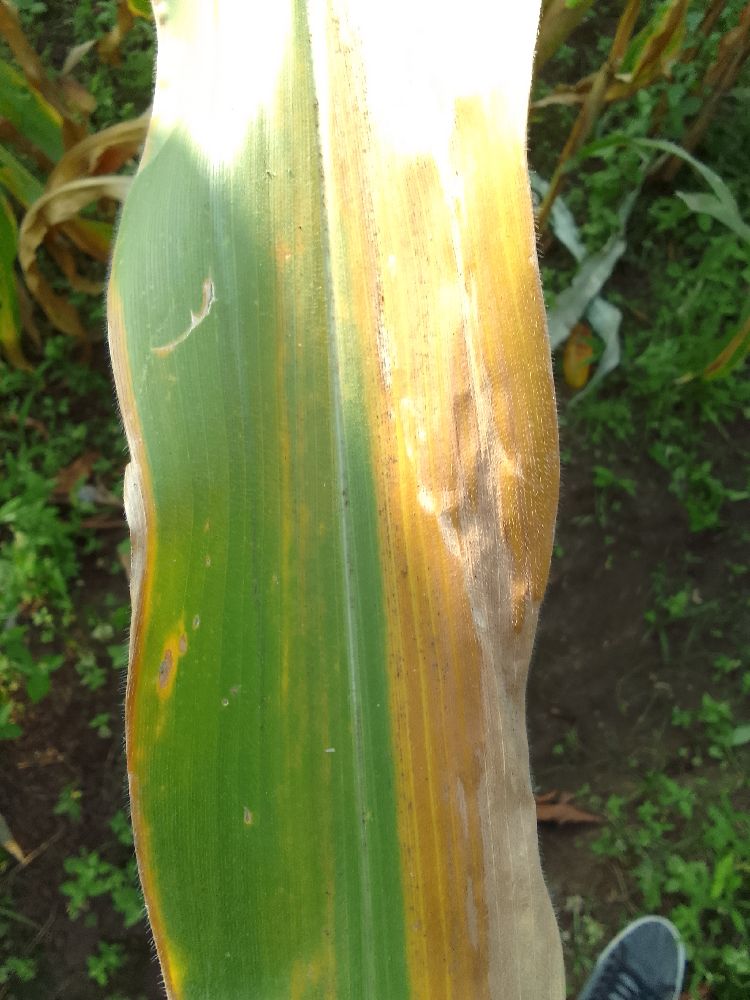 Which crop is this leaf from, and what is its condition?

maize, maize lethal necrosis
